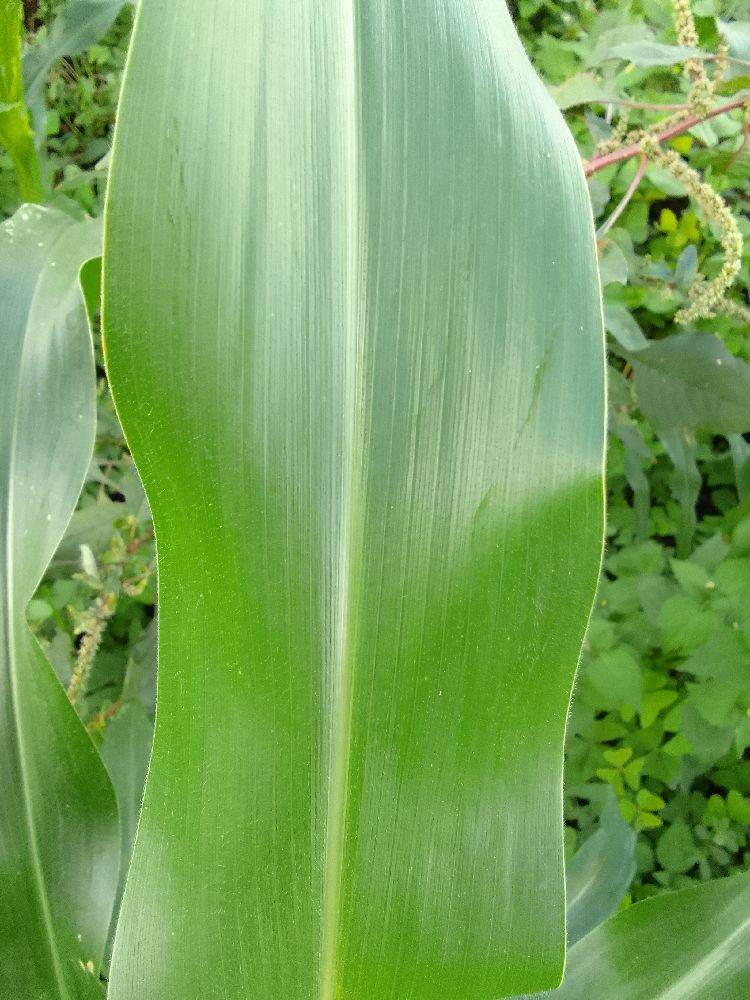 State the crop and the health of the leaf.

maize, healthy
